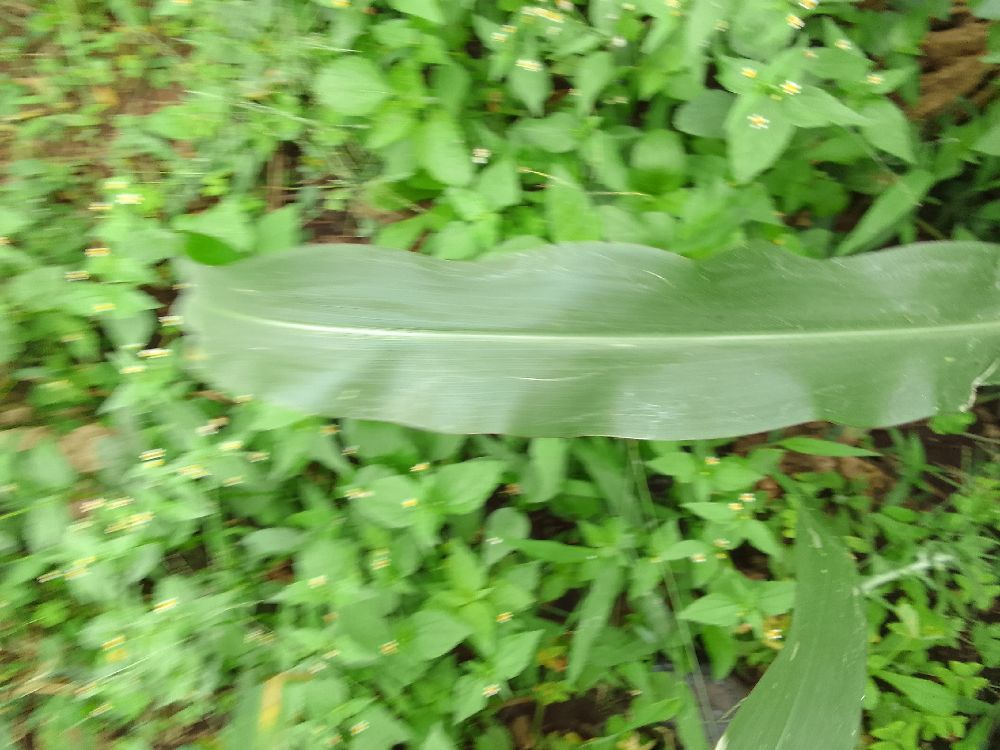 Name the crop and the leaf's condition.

maize, healthy
